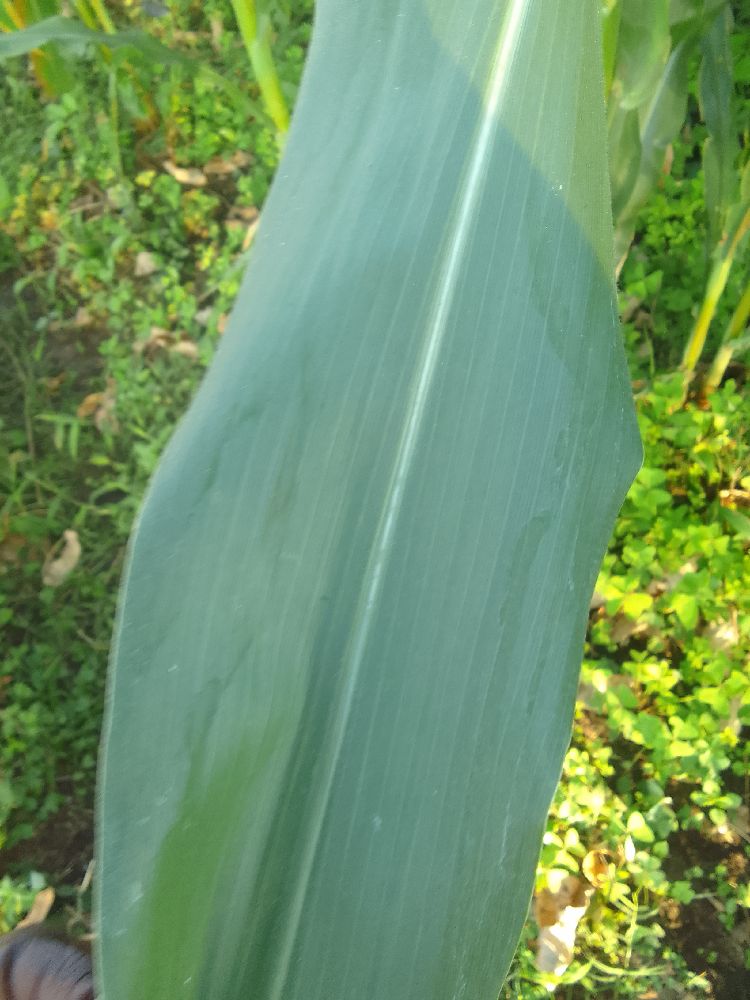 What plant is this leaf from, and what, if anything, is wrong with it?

maize, healthy
